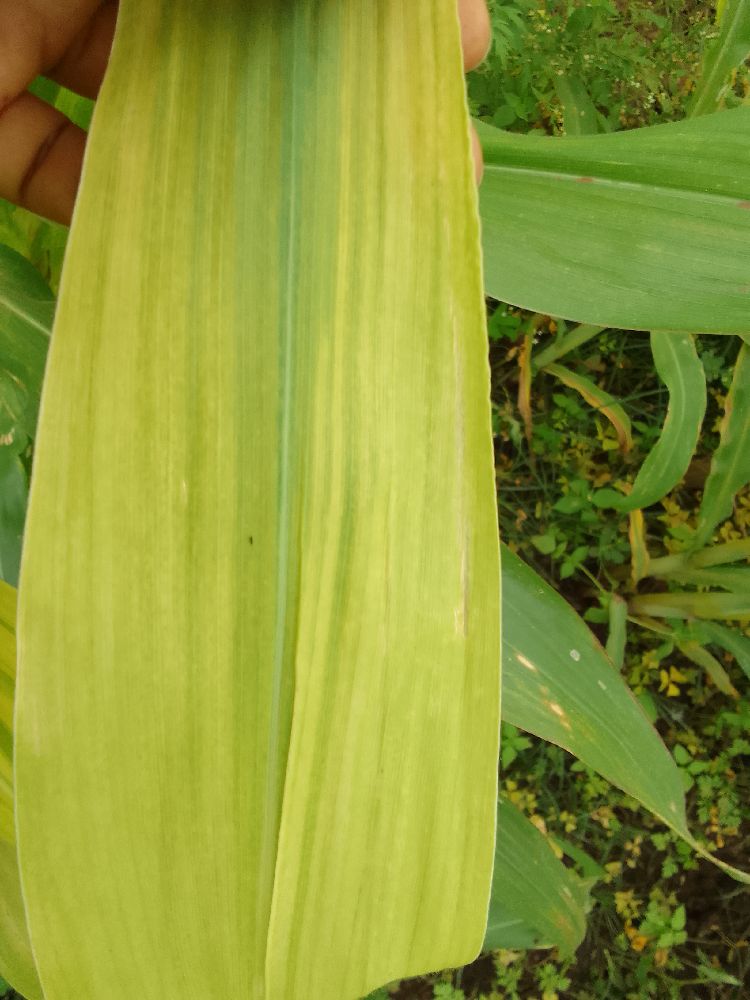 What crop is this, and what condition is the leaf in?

maize, maize lethal necrosis
